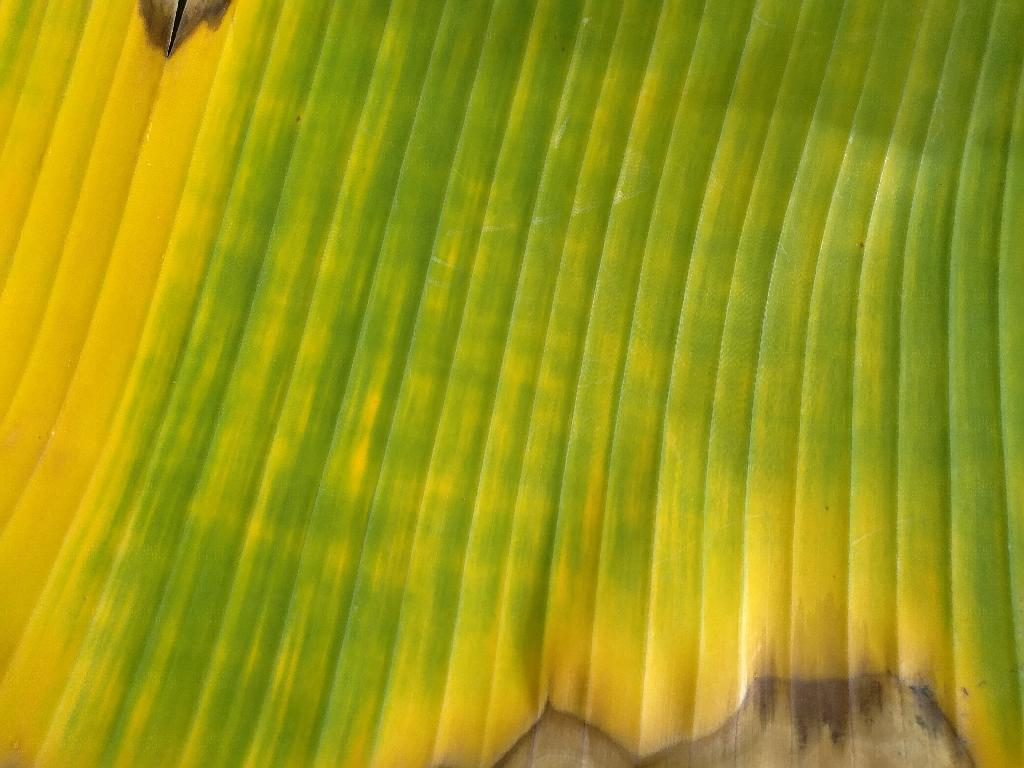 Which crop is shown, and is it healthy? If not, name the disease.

banana, fusarium wilt race 1
